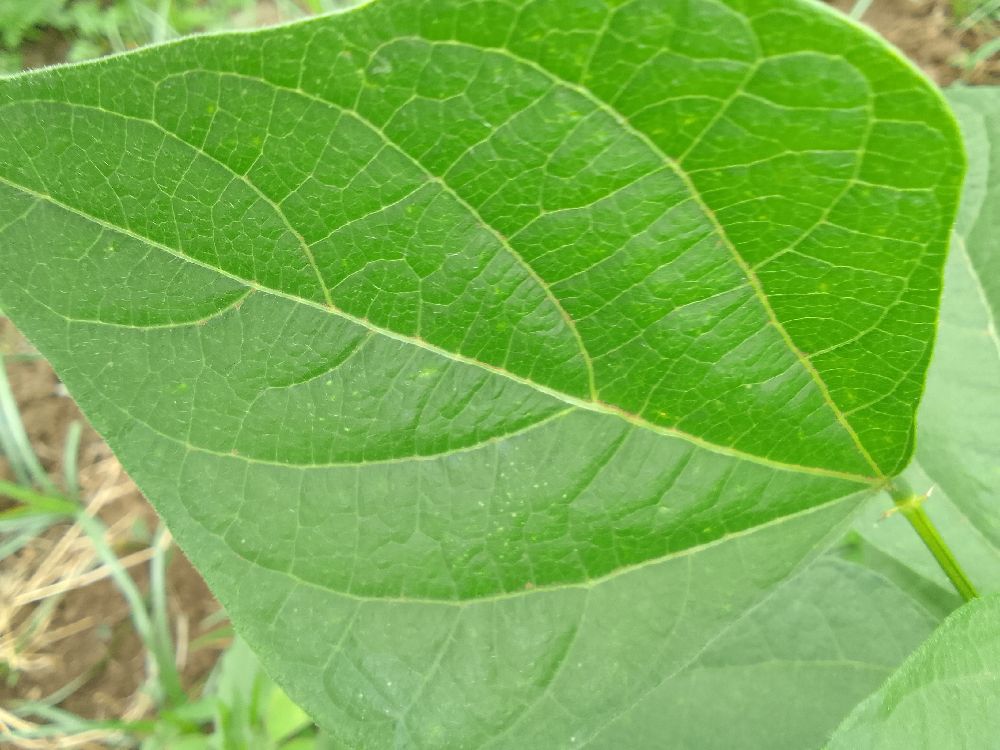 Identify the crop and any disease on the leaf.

common bean, healthy
